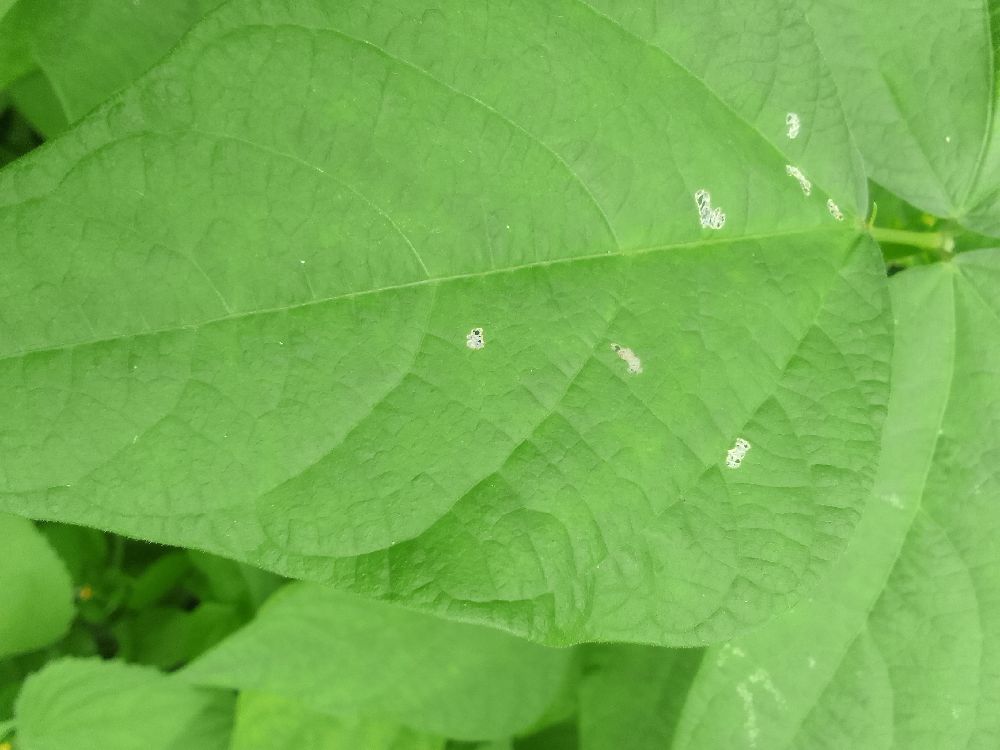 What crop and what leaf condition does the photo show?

common bean, healthy
